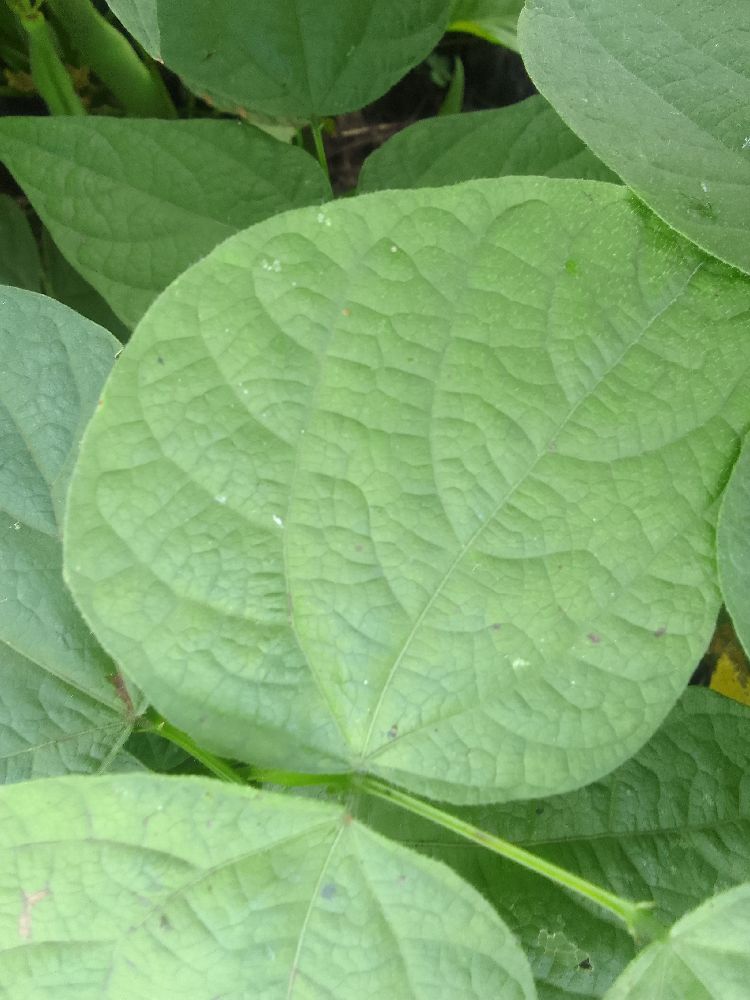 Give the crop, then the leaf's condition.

common bean, healthy
